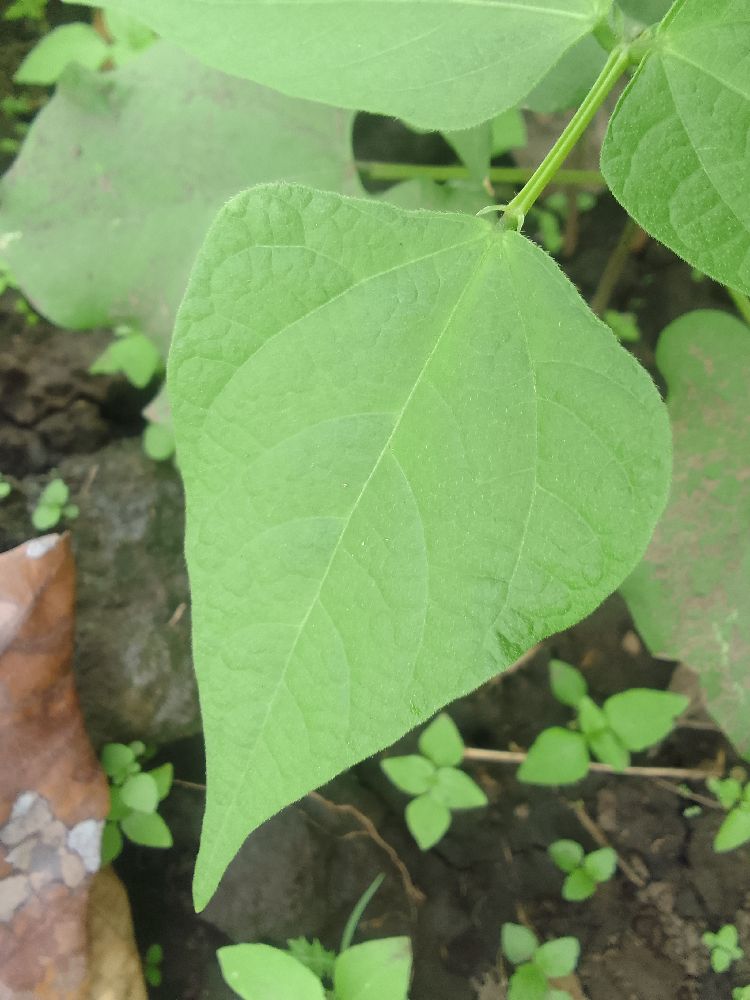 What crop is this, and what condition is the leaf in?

common bean, healthy
